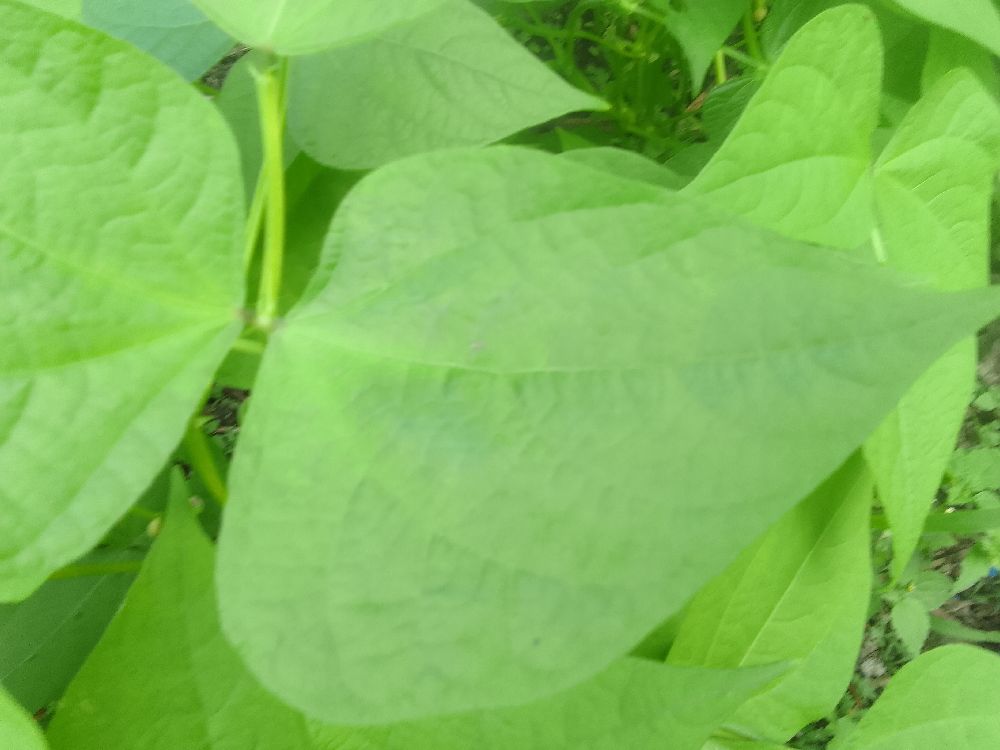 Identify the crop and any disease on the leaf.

common bean, healthy
